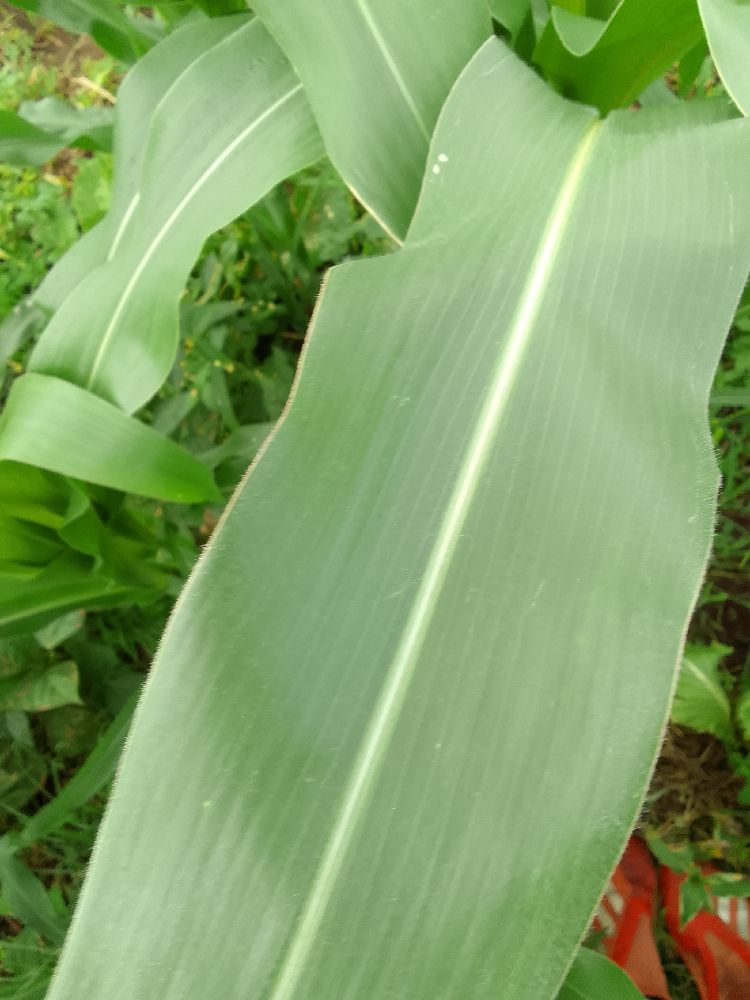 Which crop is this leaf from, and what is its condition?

maize, healthy
